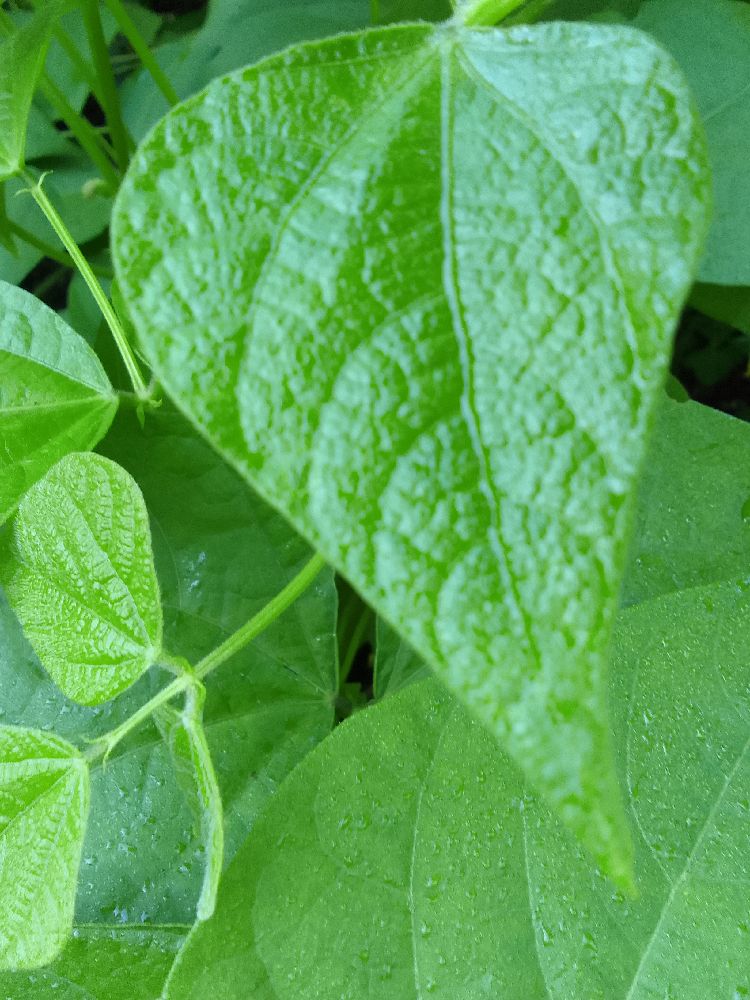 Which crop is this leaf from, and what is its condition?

common bean, healthy
